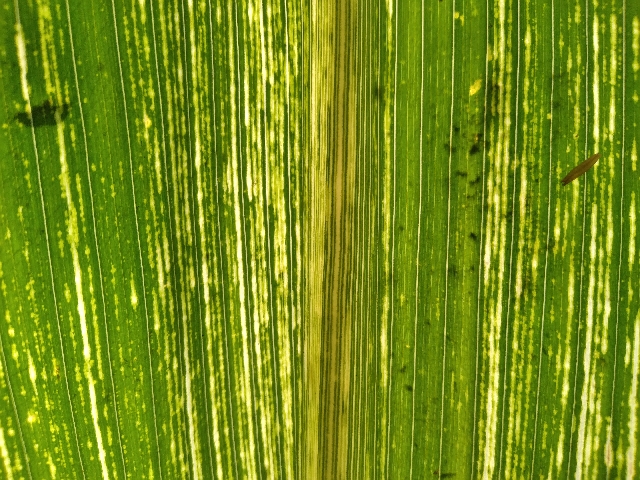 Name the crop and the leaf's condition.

maize, maize streak virus
